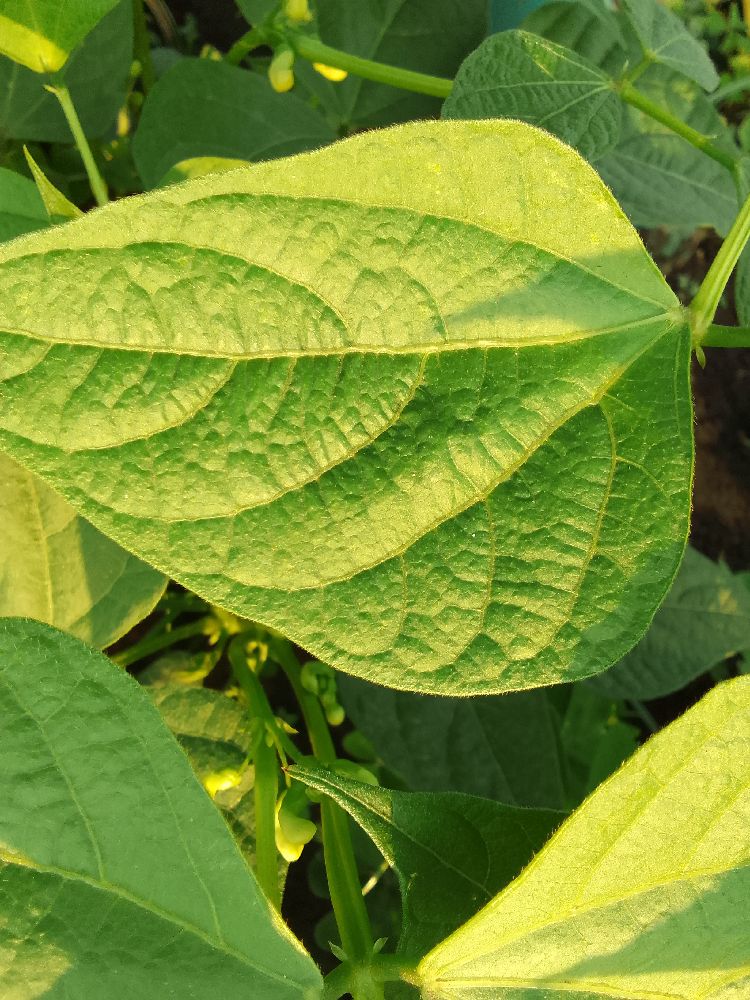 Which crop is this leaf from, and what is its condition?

common bean, healthy
